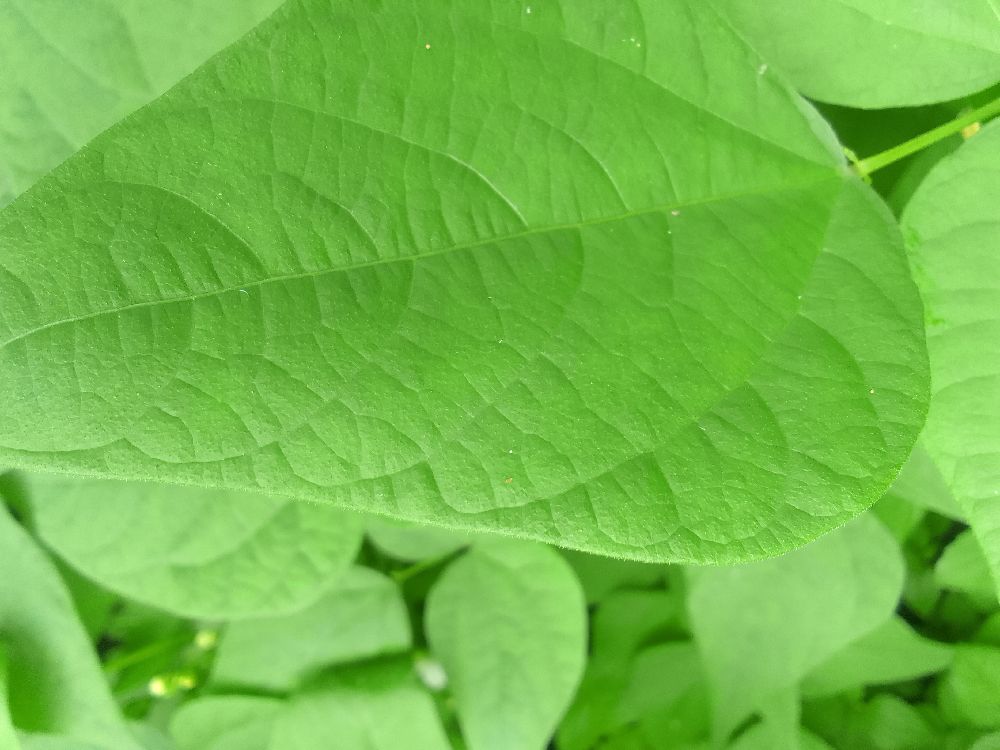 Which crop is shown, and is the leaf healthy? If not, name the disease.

common bean, healthy
